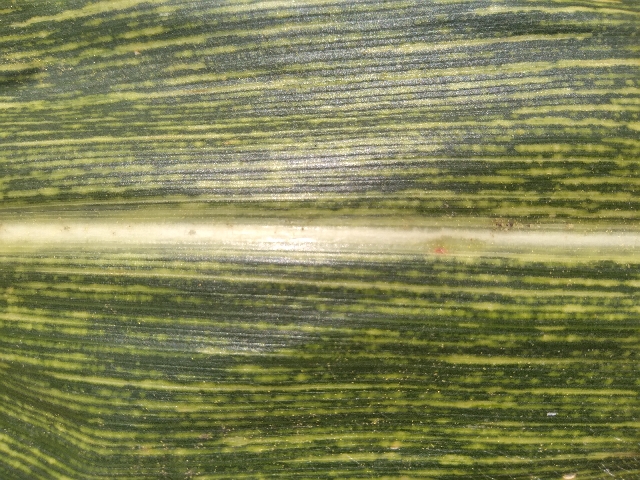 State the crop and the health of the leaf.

maize, maize streak virus
